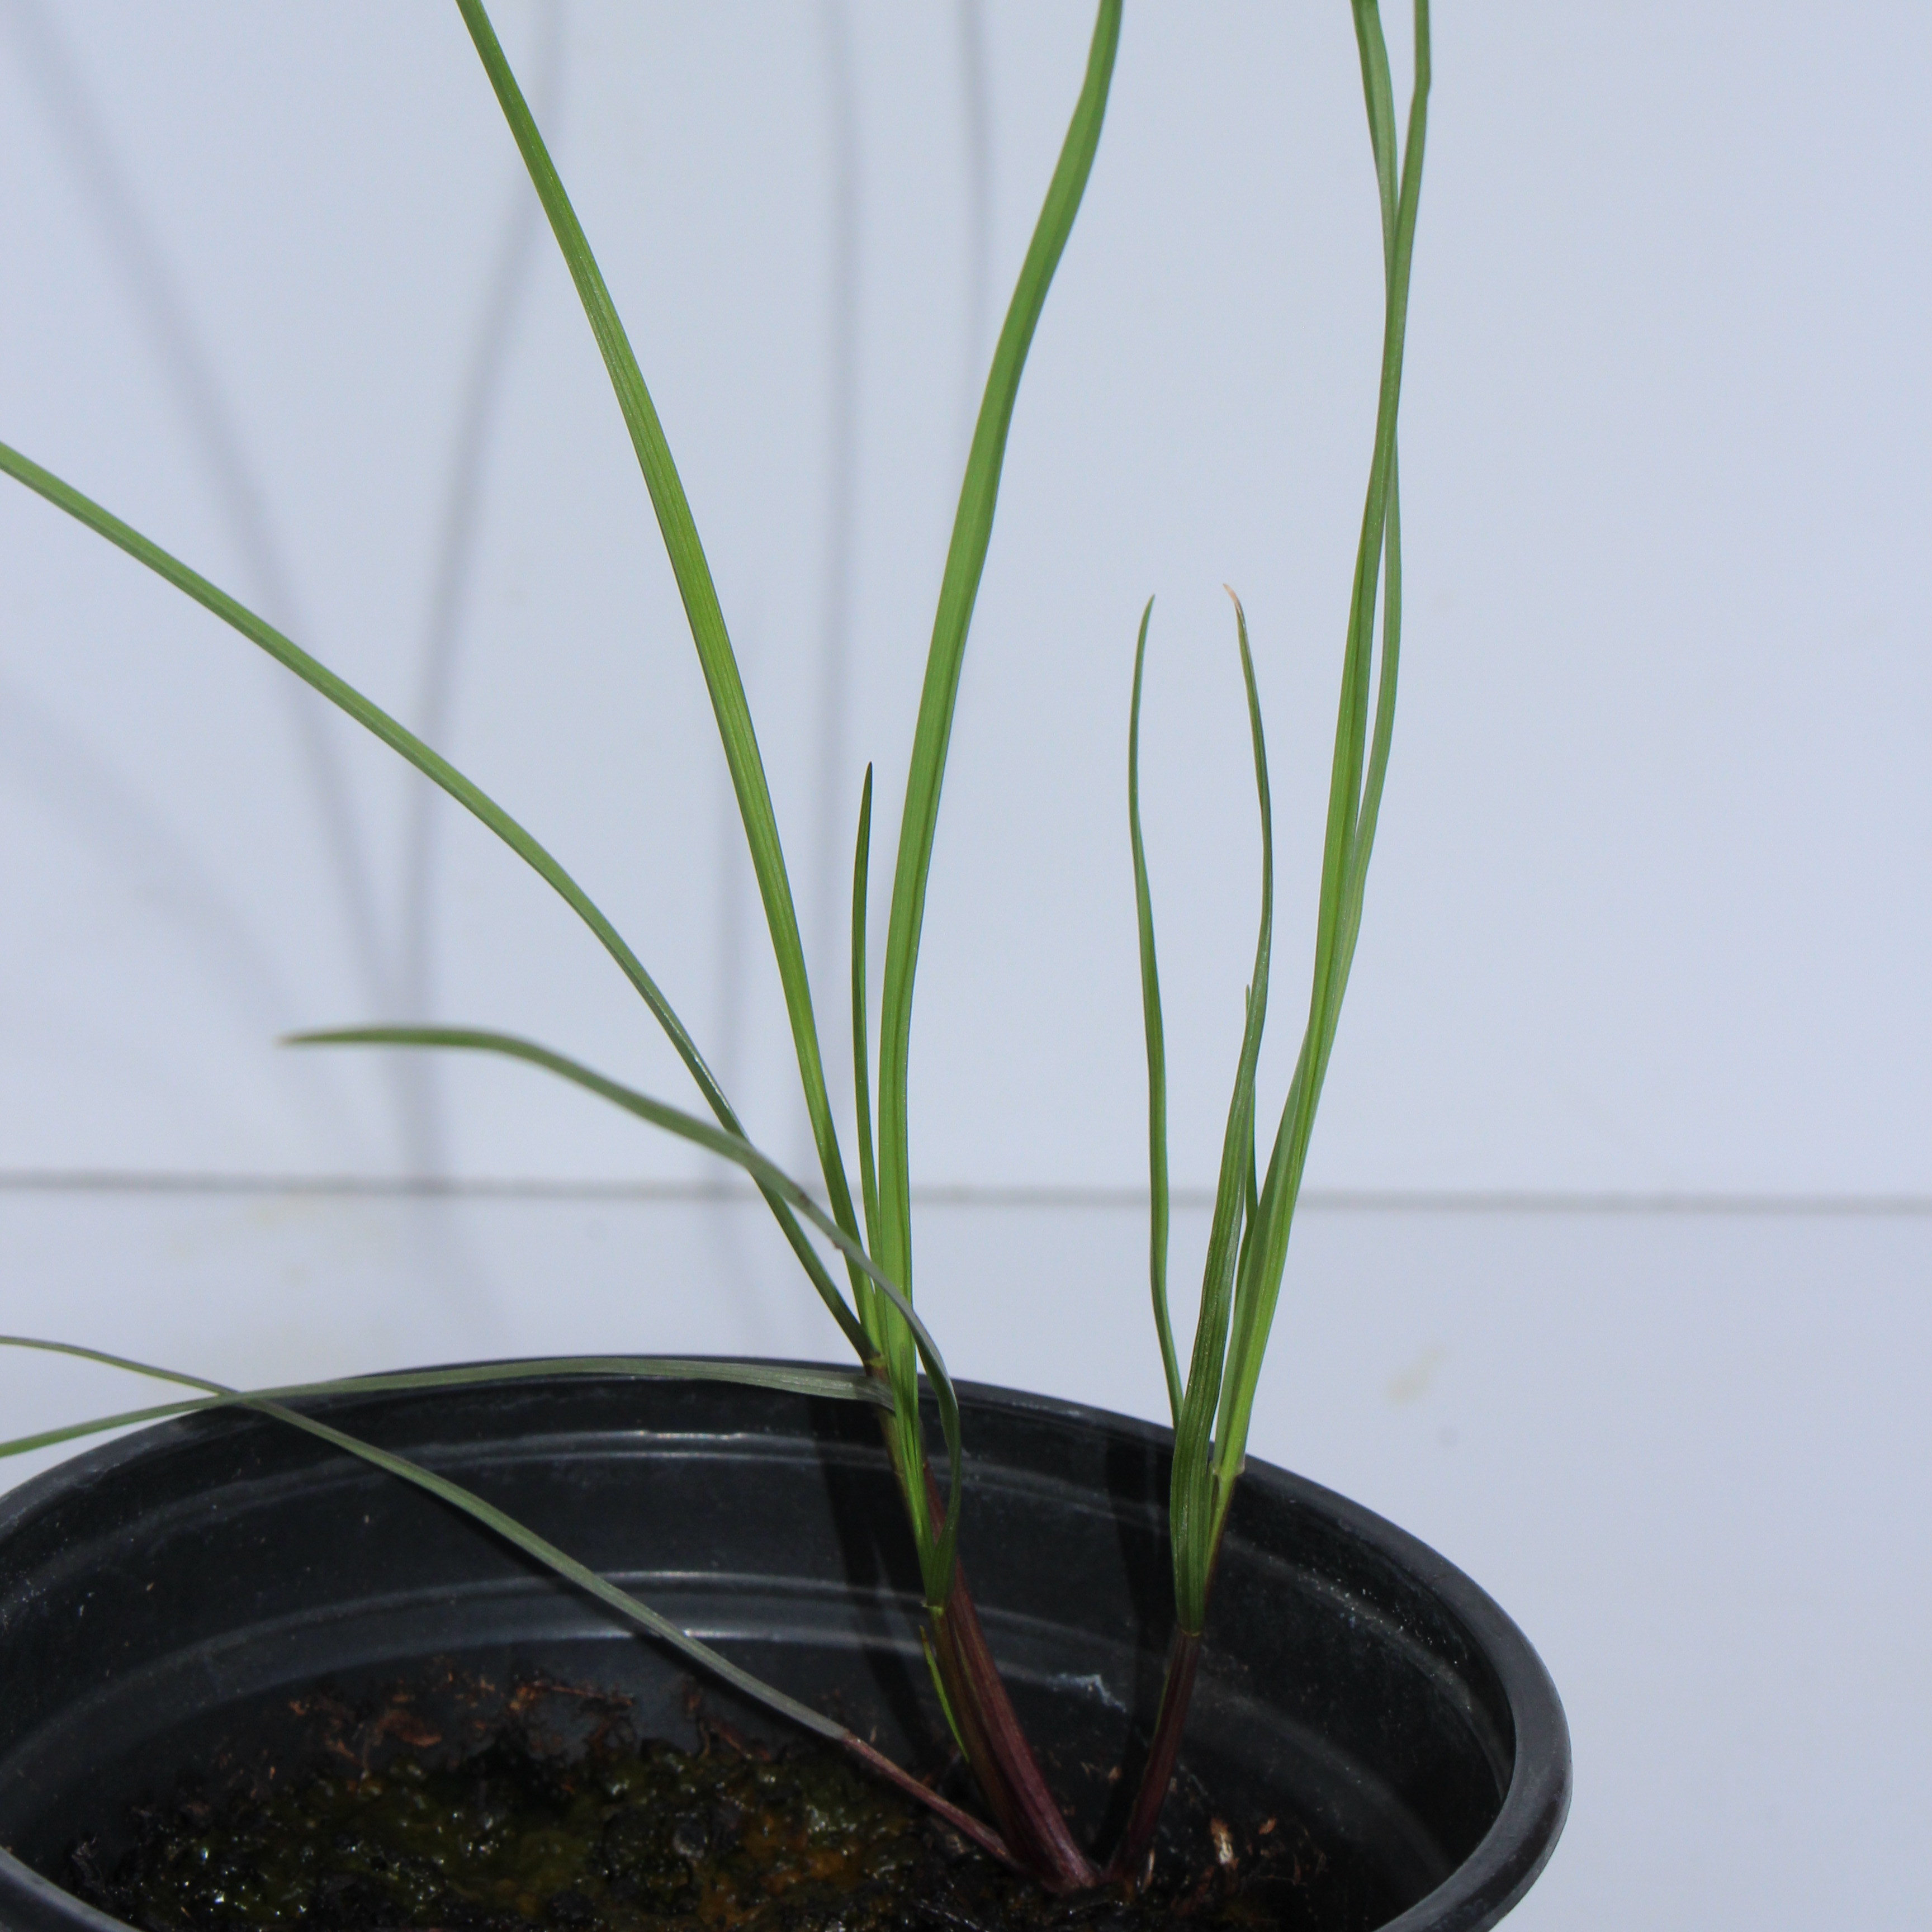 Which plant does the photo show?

Lolium multiflorum
